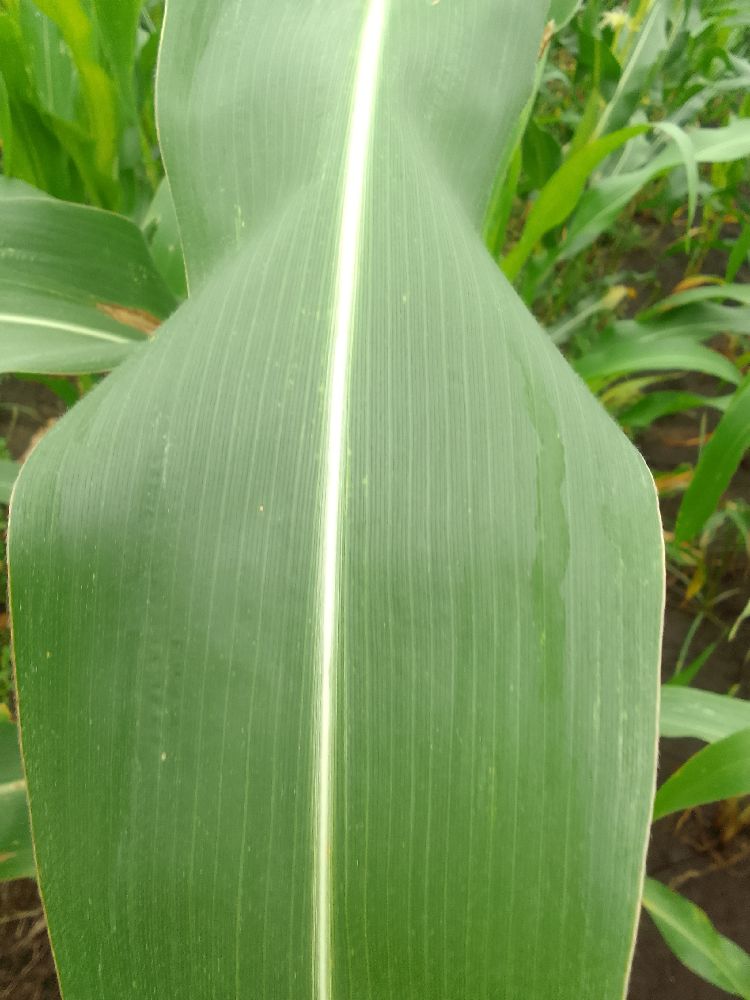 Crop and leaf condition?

maize, healthy
